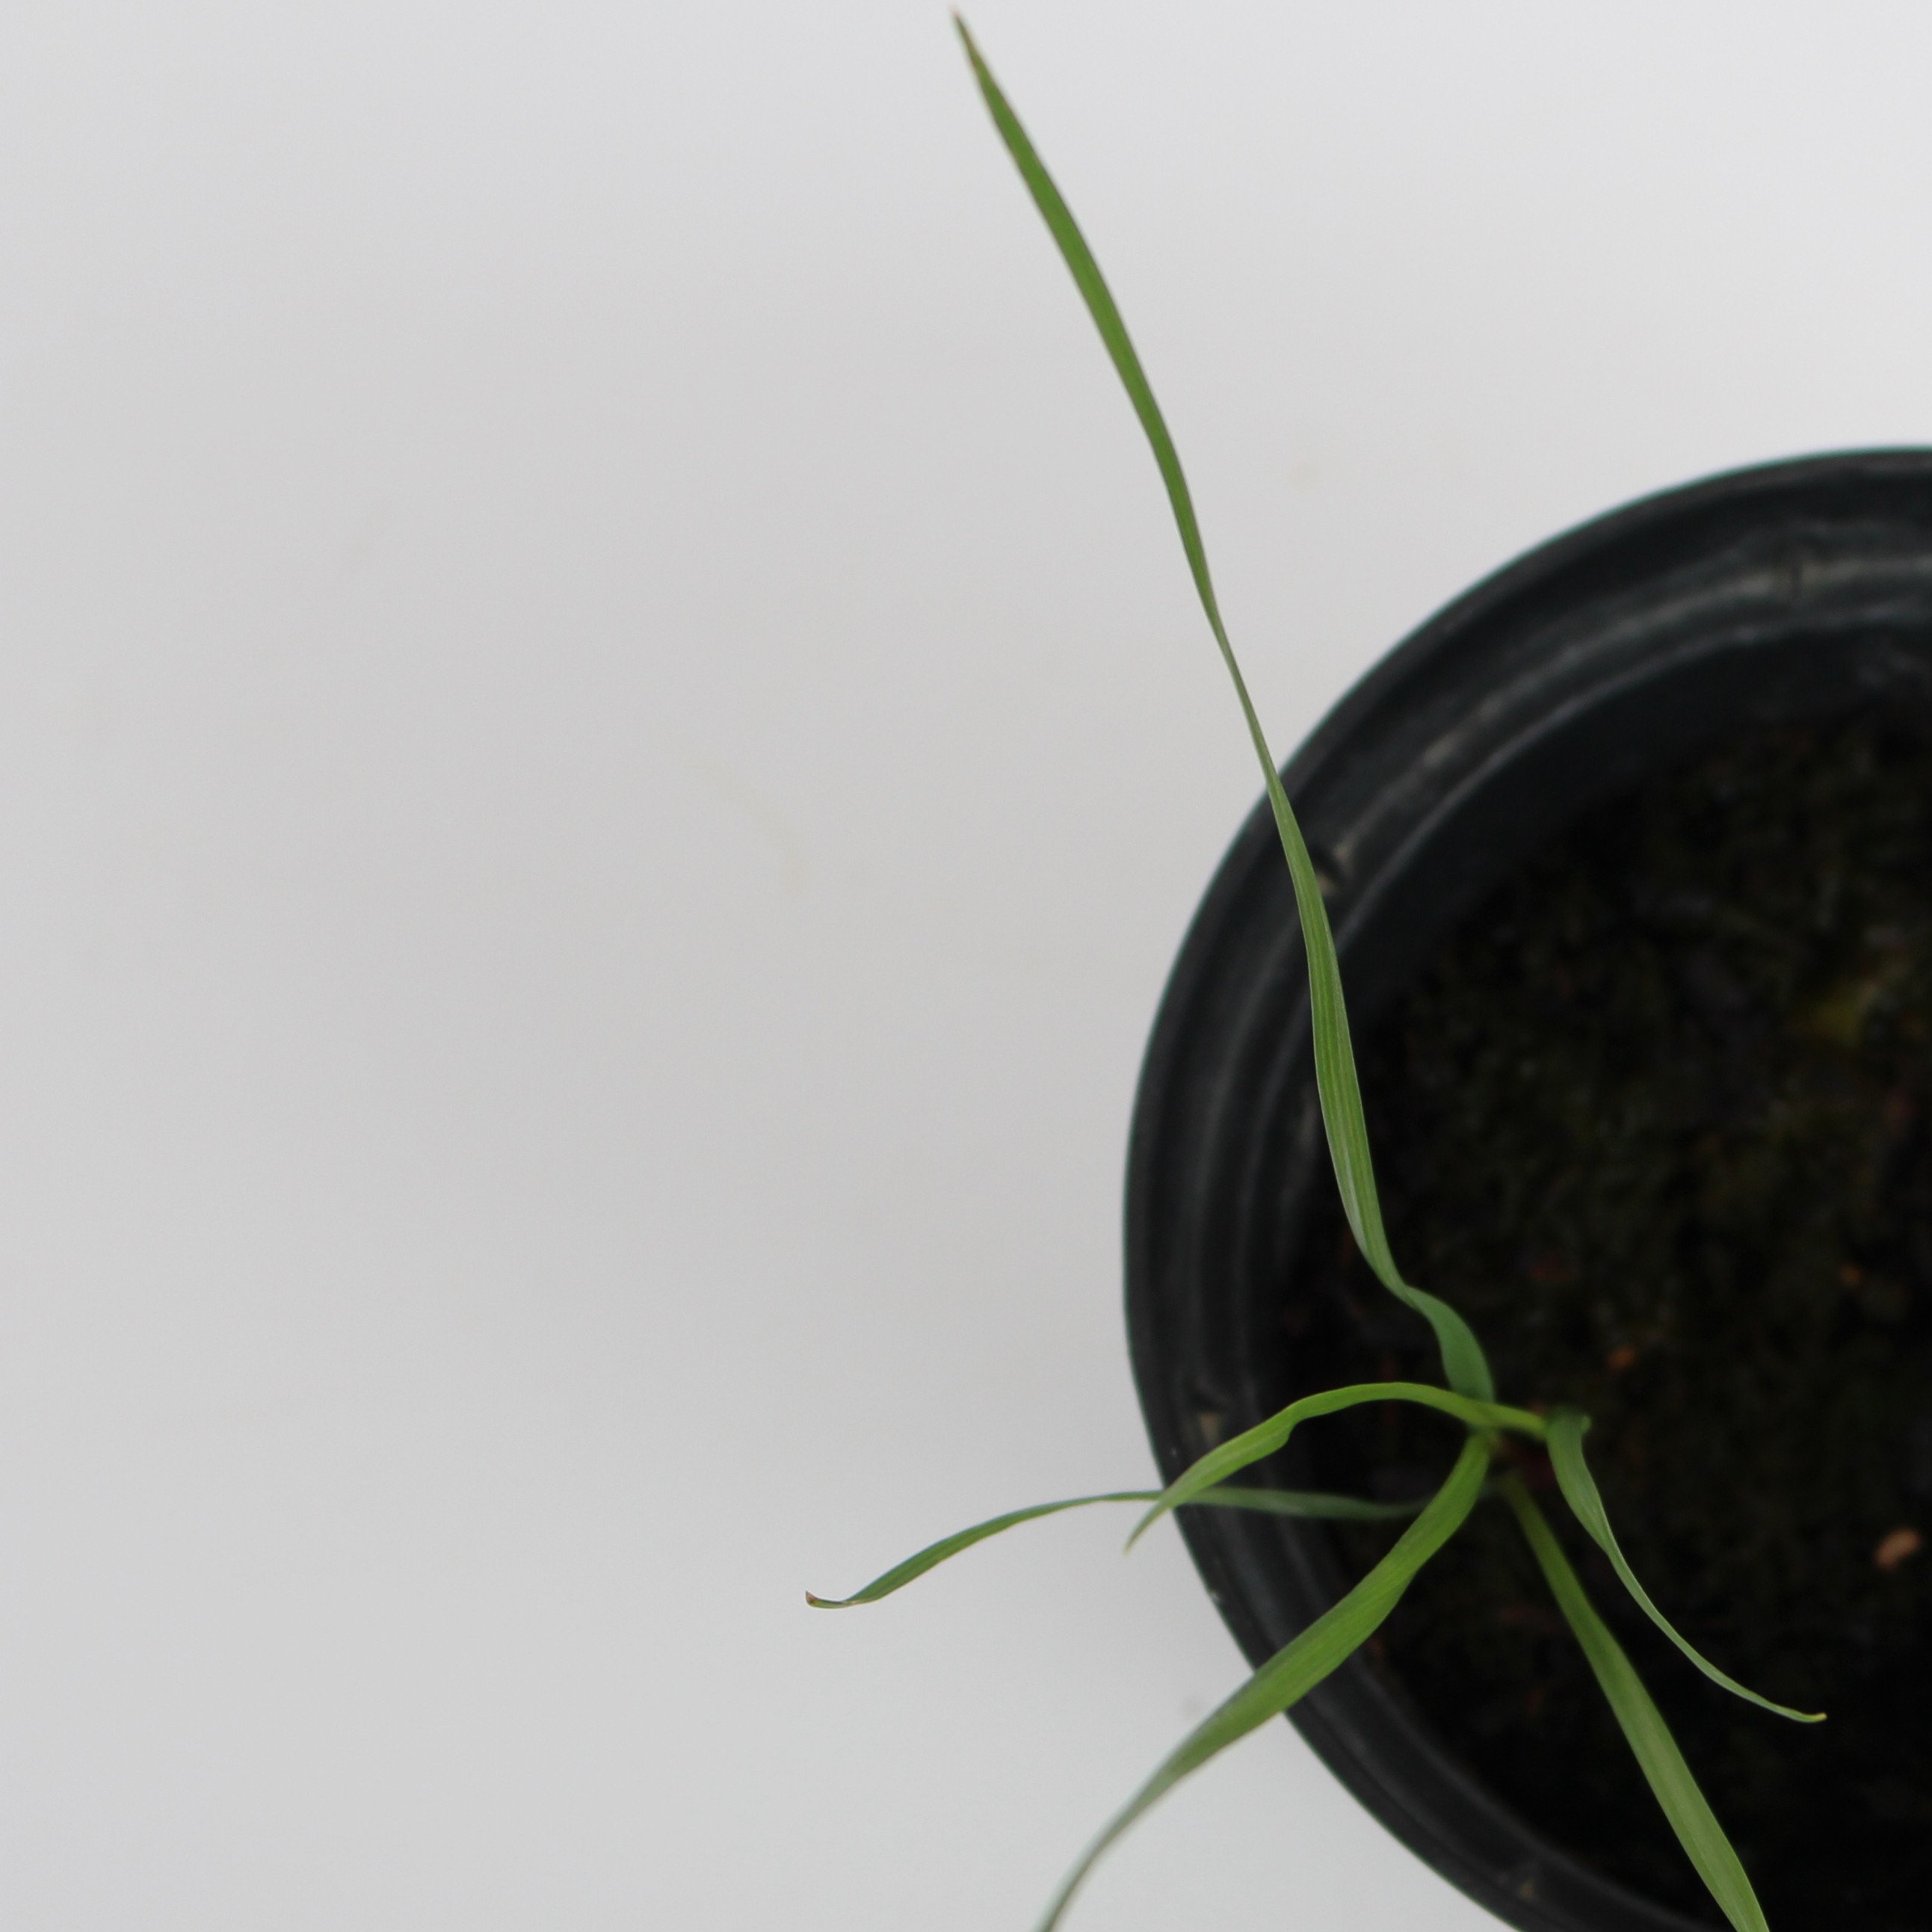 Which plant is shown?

Lolium multiflorum
